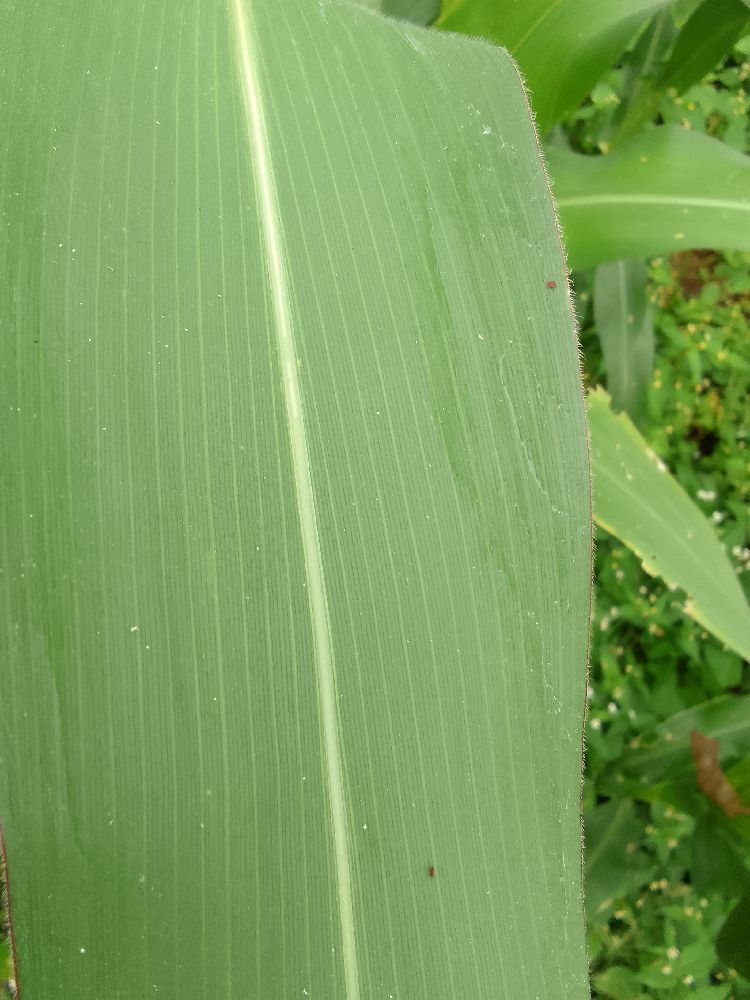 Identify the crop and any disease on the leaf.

maize, healthy
